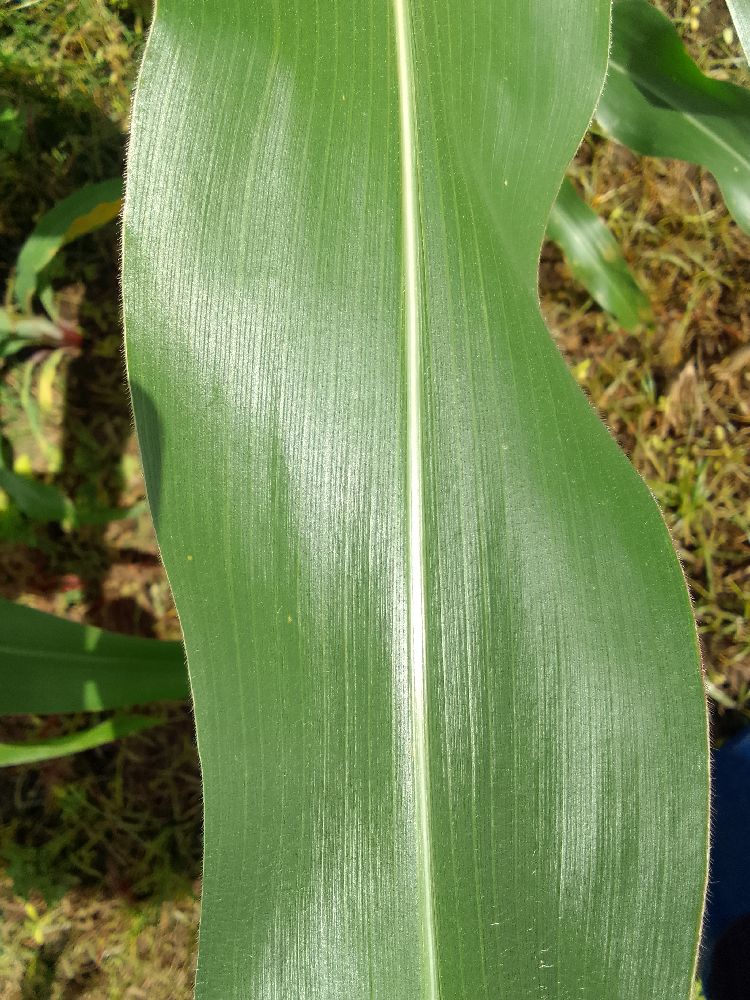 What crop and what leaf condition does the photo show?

maize, healthy
